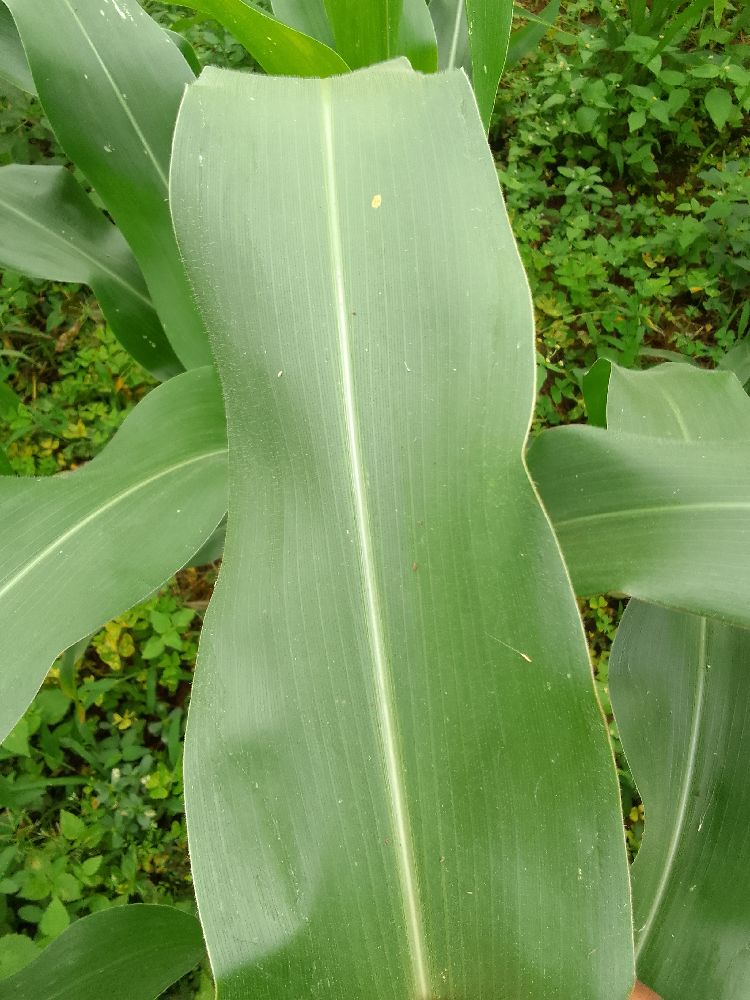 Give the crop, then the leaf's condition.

maize, healthy
